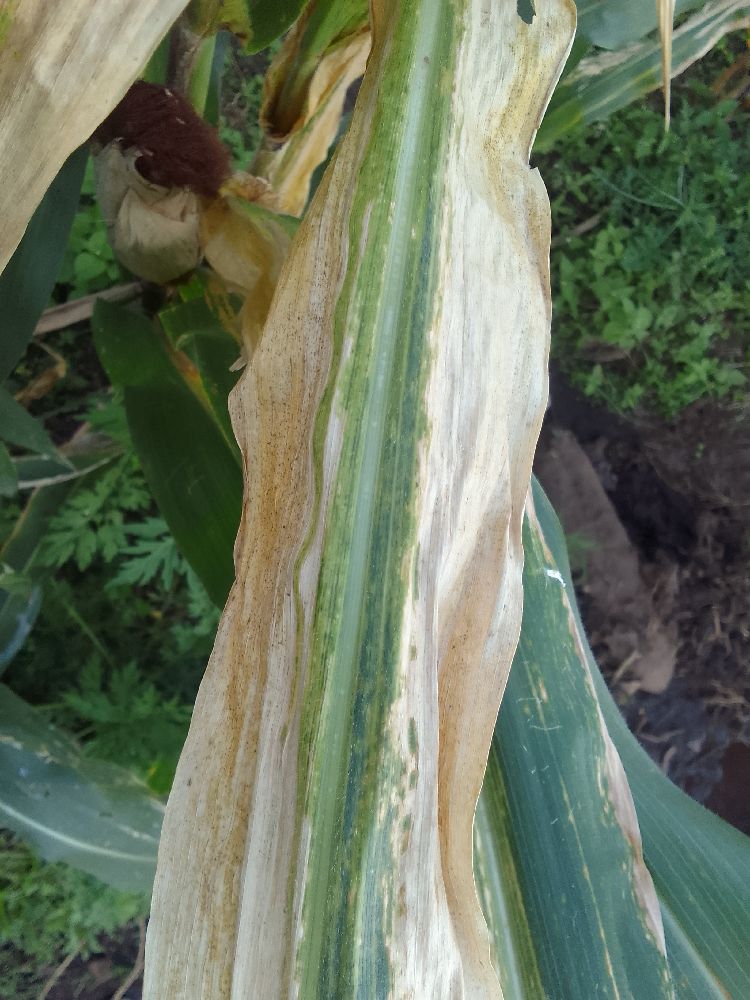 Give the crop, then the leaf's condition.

maize, maize lethal necrosis
